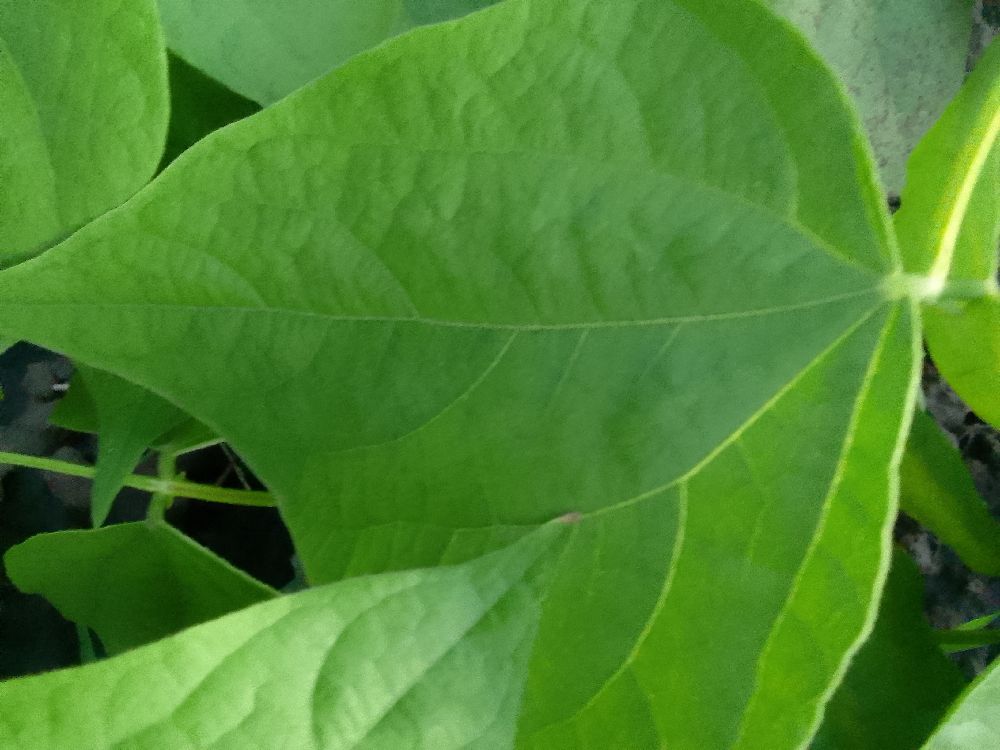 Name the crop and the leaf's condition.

common bean, healthy
